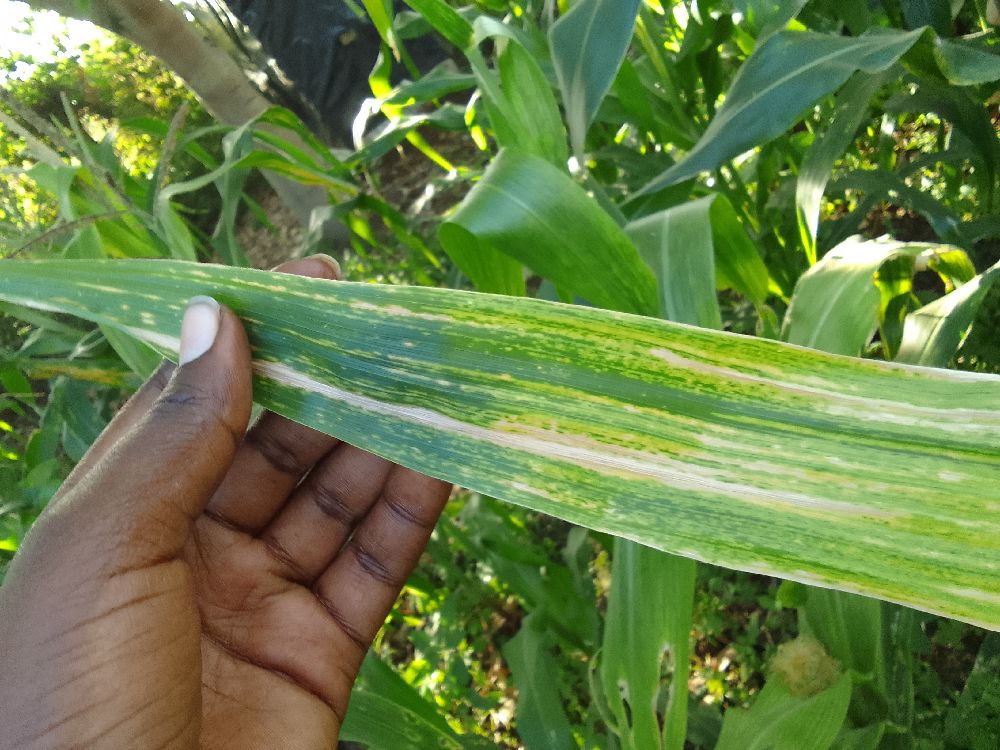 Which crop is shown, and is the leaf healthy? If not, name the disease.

maize, maize lethal necrosis
